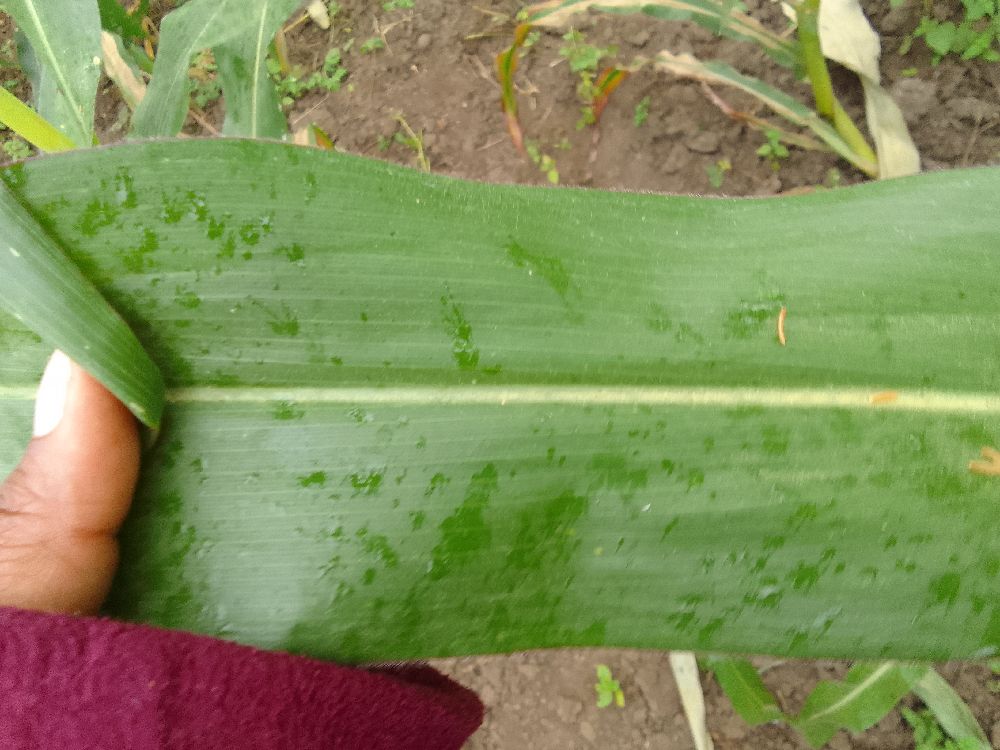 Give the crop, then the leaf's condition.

maize, healthy
